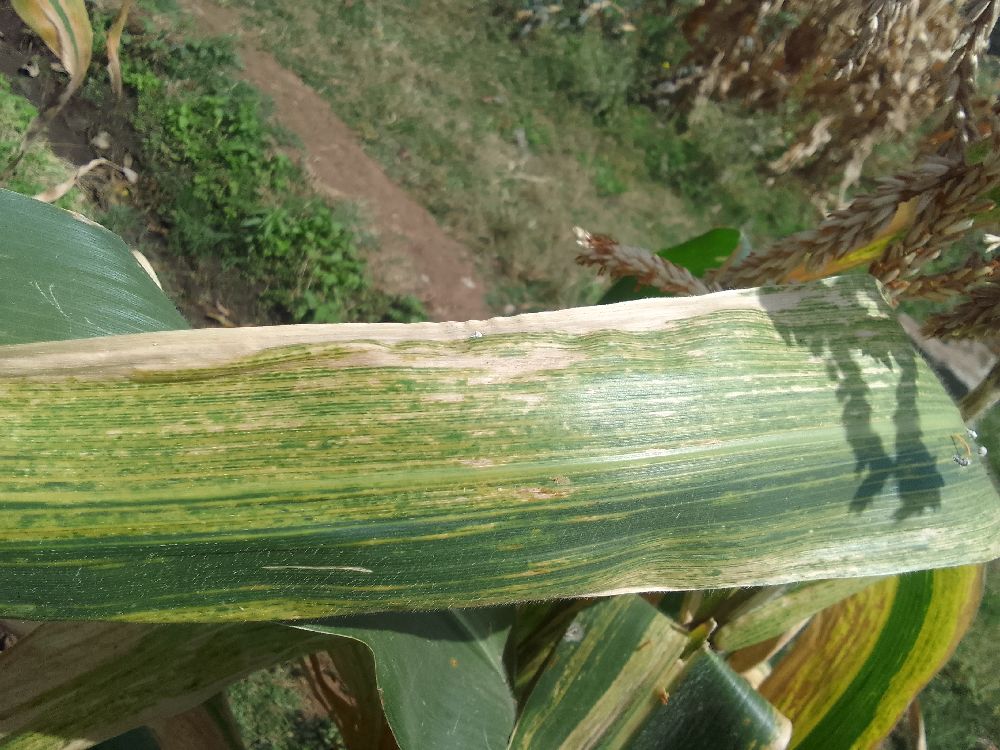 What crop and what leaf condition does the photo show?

maize, maize lethal necrosis
